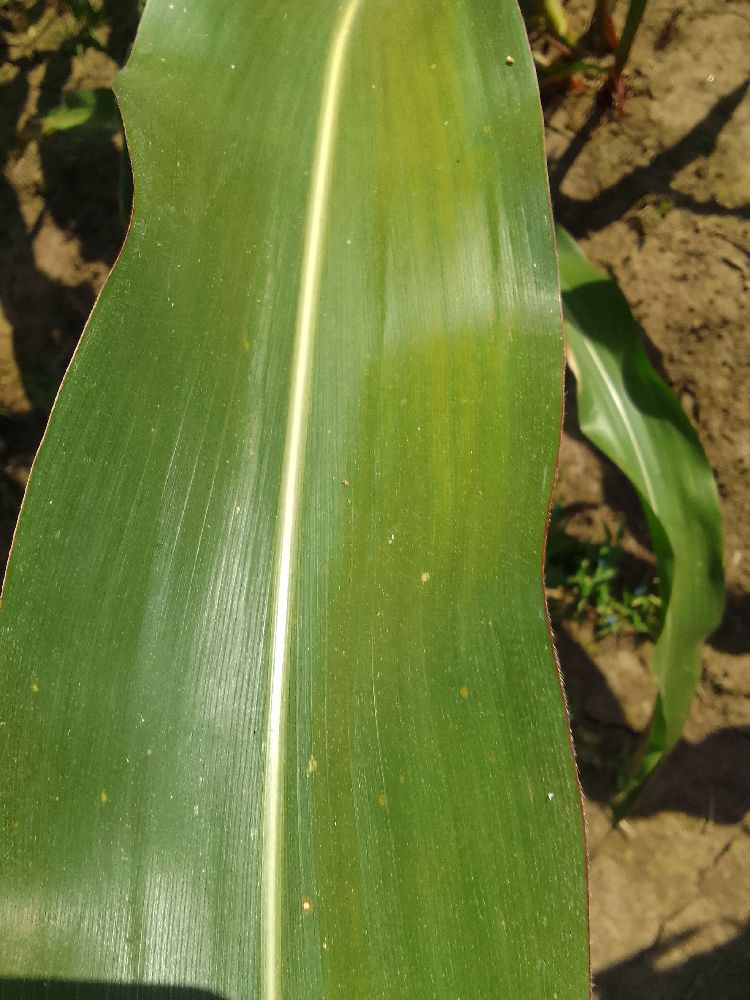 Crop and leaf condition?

maize, healthy
